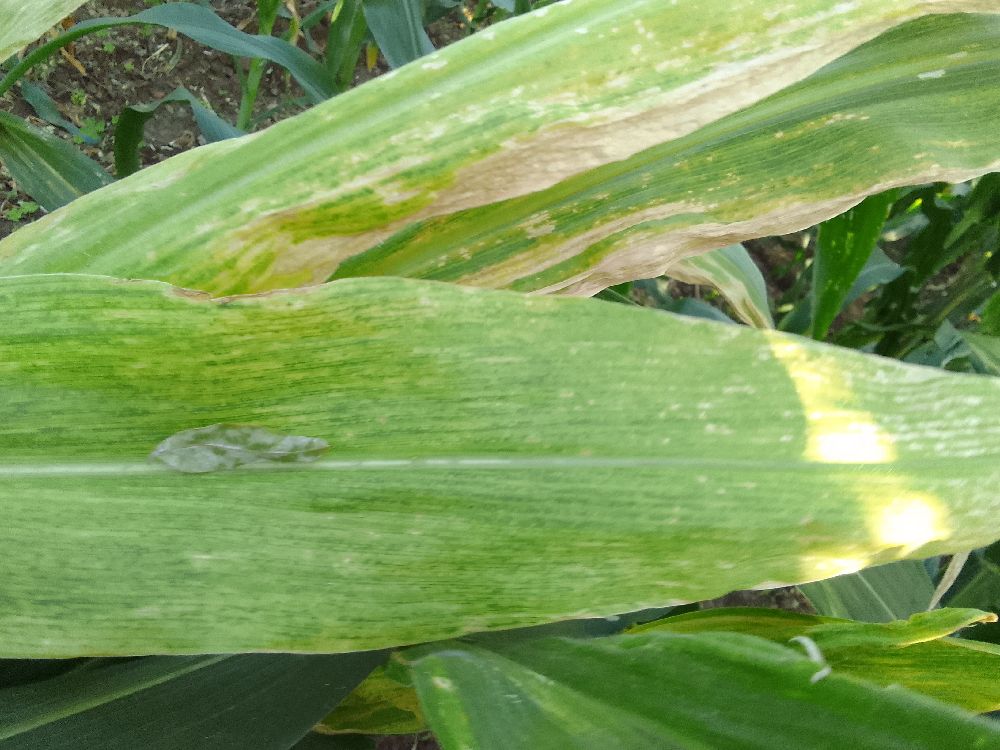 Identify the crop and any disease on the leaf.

maize, maize lethal necrosis
